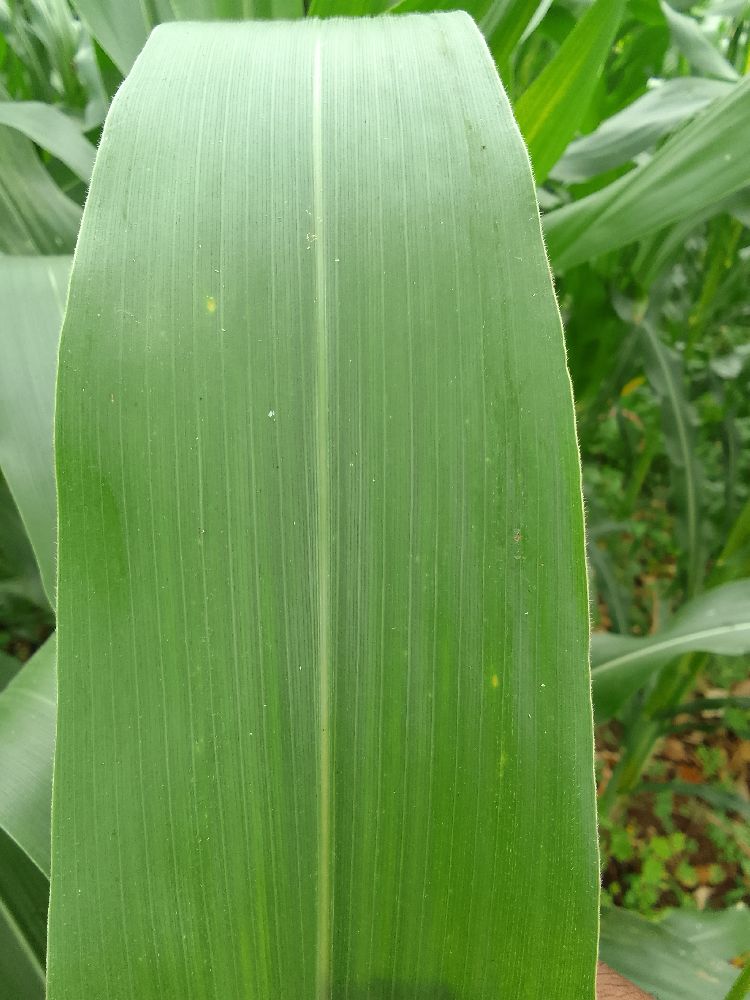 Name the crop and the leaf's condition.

maize, healthy
